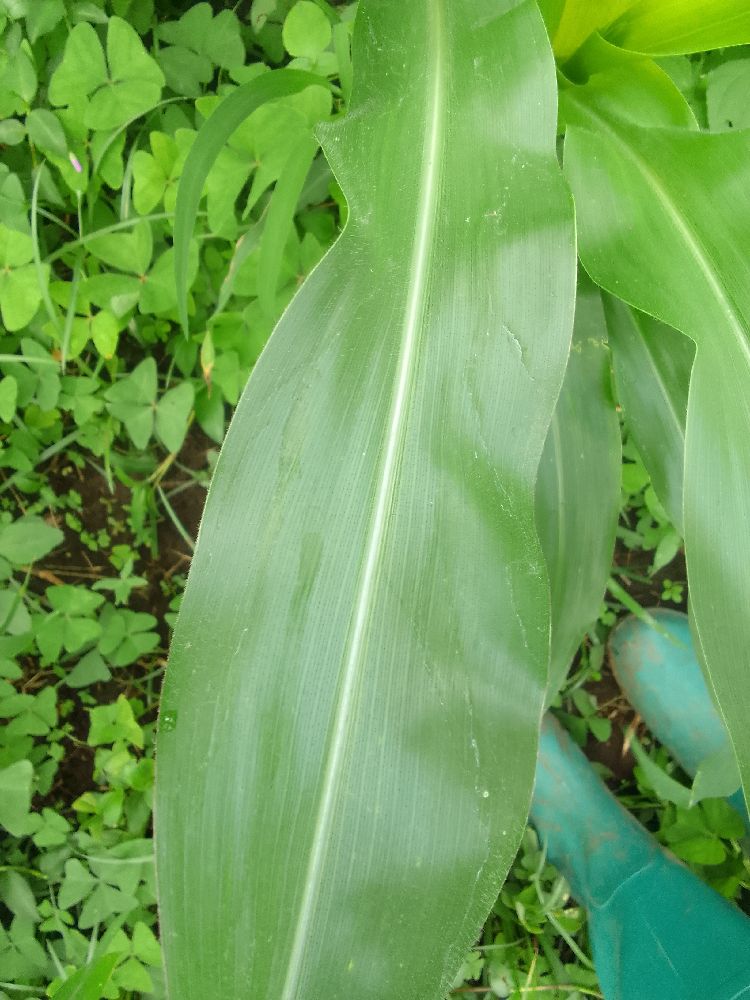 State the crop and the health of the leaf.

maize, healthy
